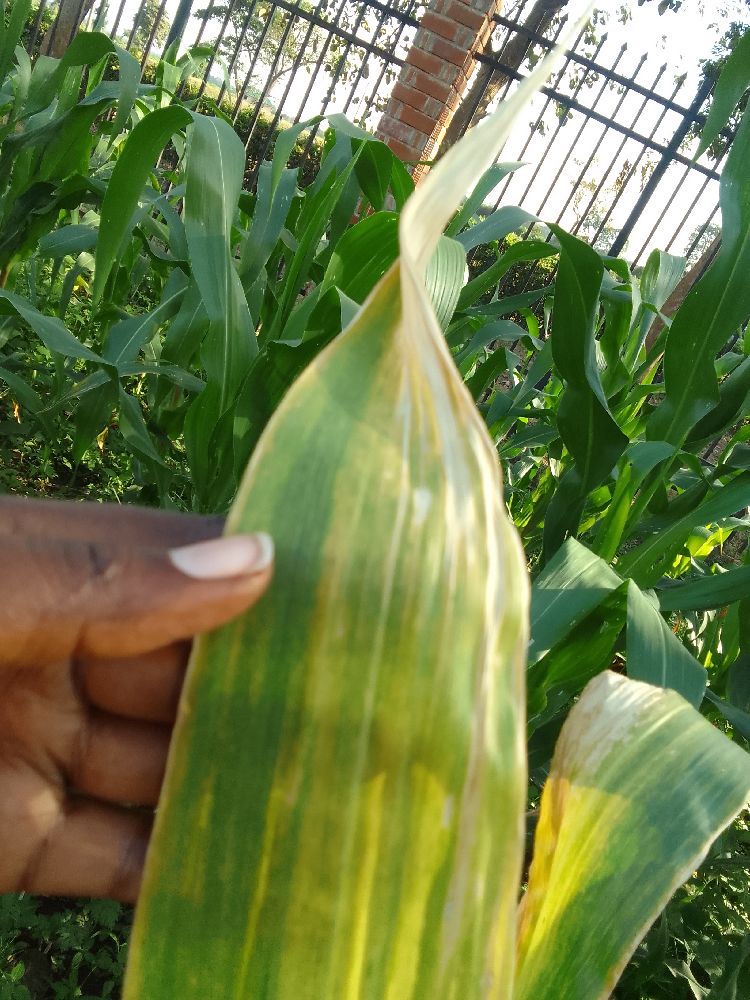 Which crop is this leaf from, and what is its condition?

maize, maize lethal necrosis
